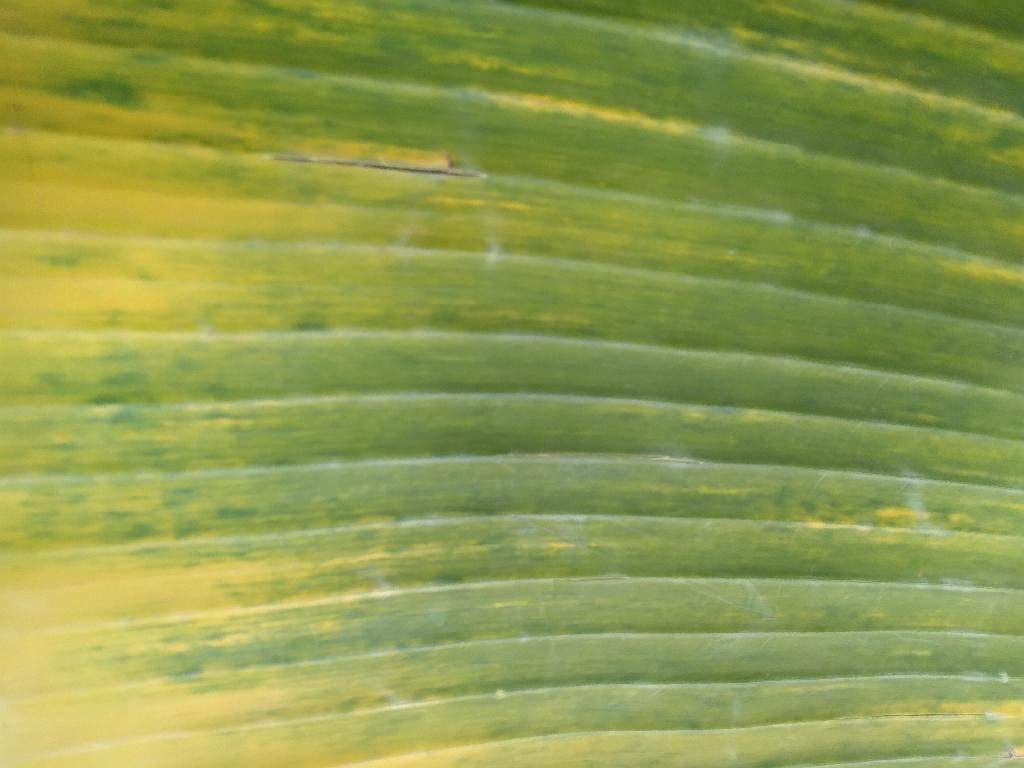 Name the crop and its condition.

banana, fusarium wilt race 1
